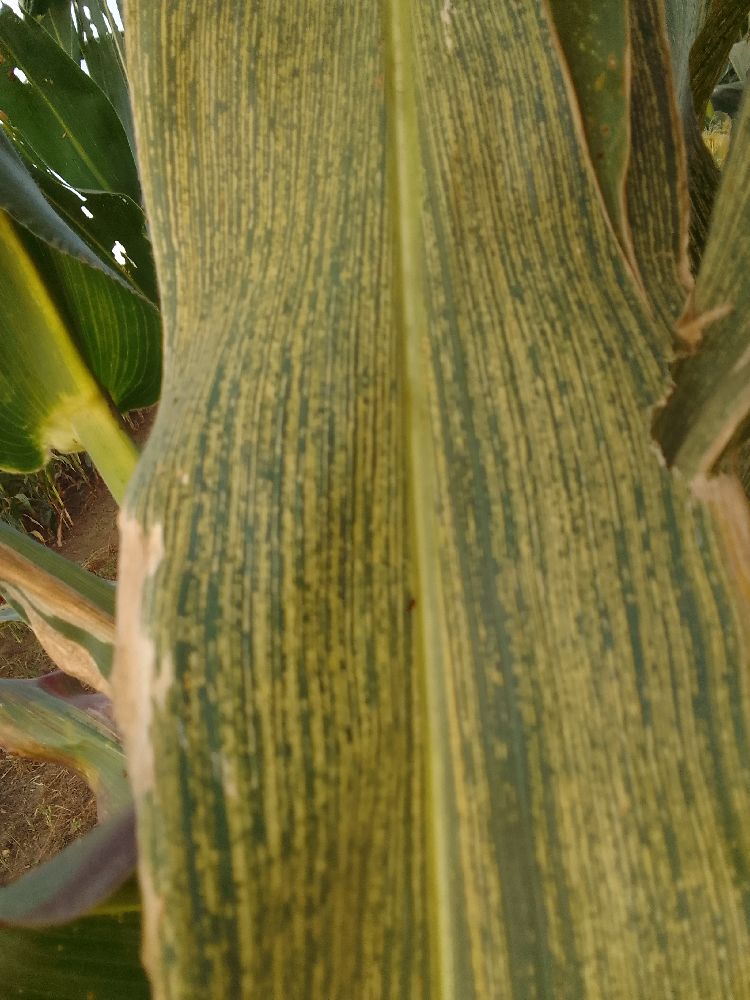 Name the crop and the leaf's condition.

maize, maize streak virus
